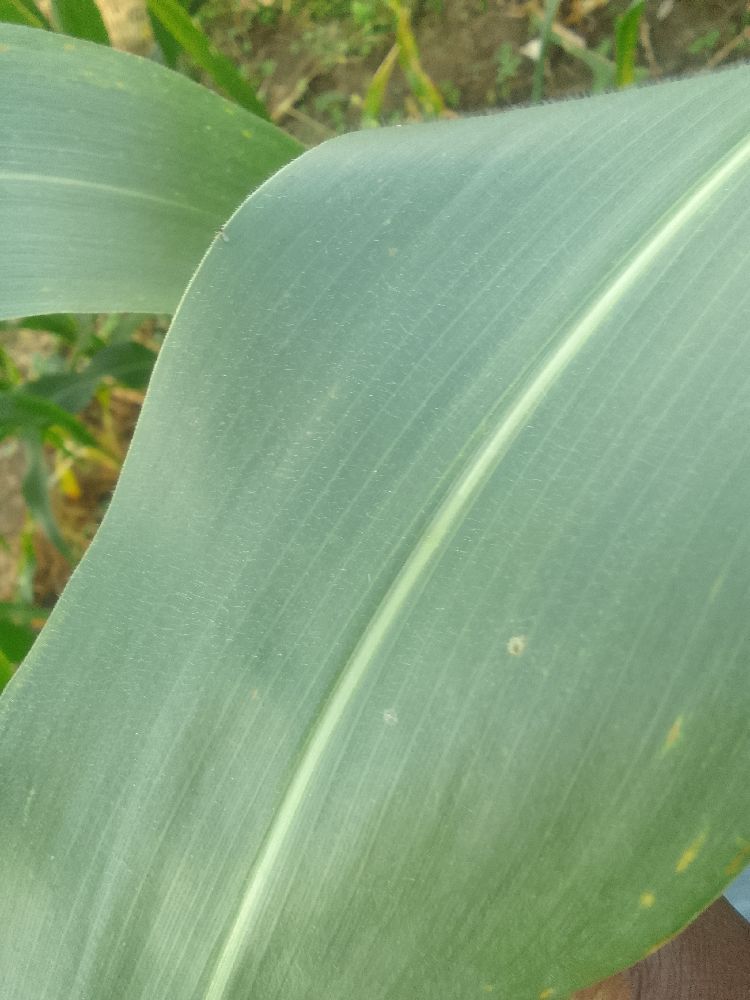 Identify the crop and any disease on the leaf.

maize, healthy
